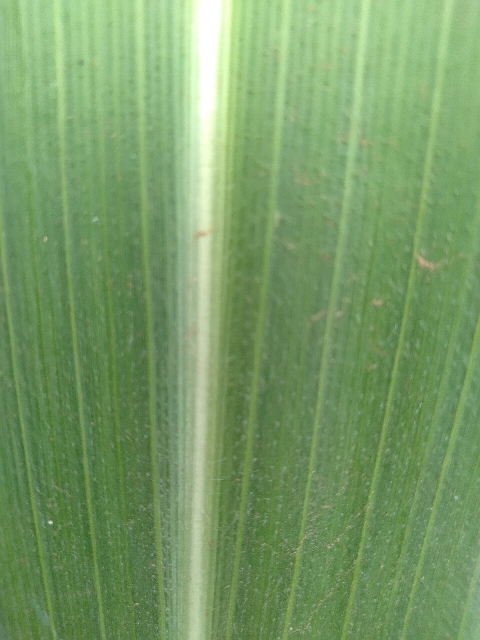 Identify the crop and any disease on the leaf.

maize, healthy
